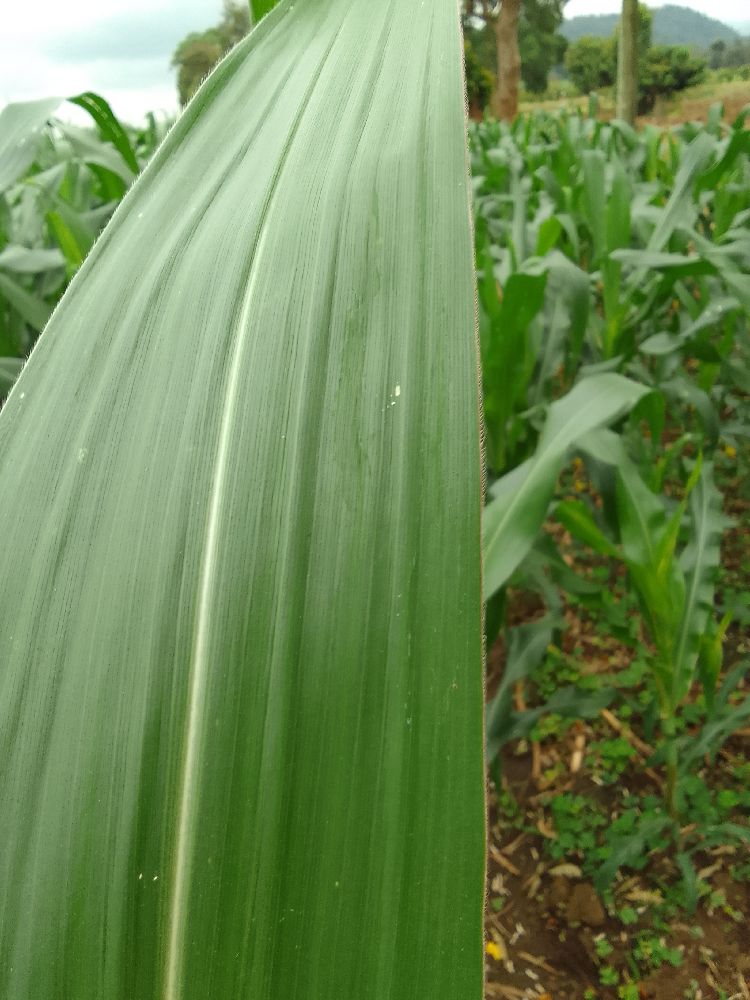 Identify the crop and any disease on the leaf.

maize, healthy
